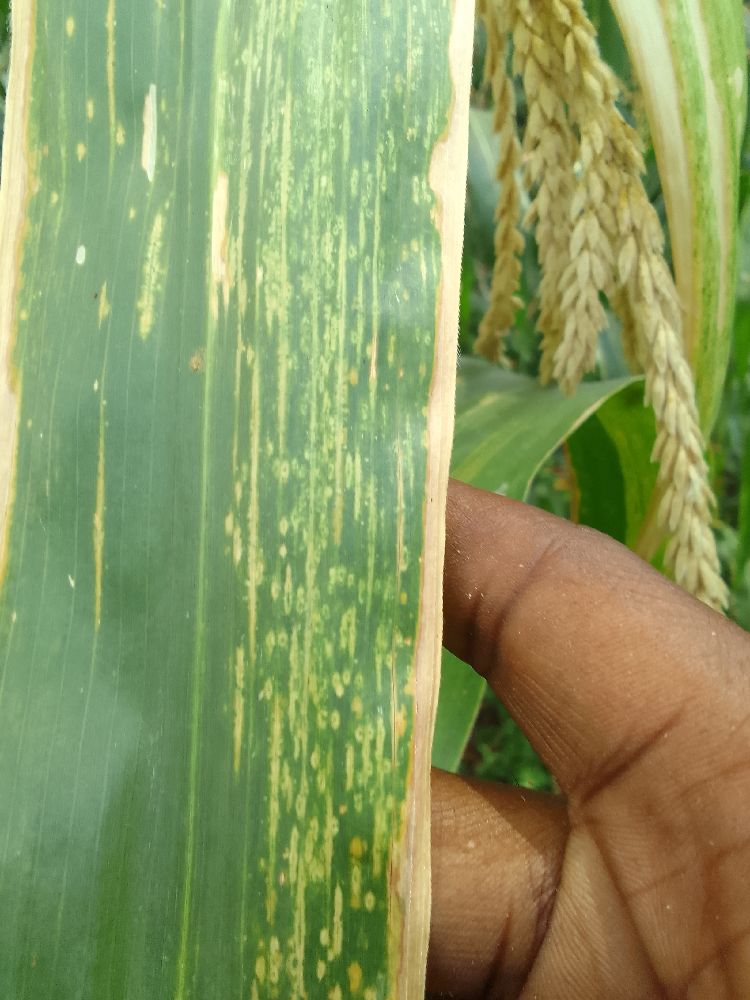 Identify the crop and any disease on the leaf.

maize, maize lethal necrosis
